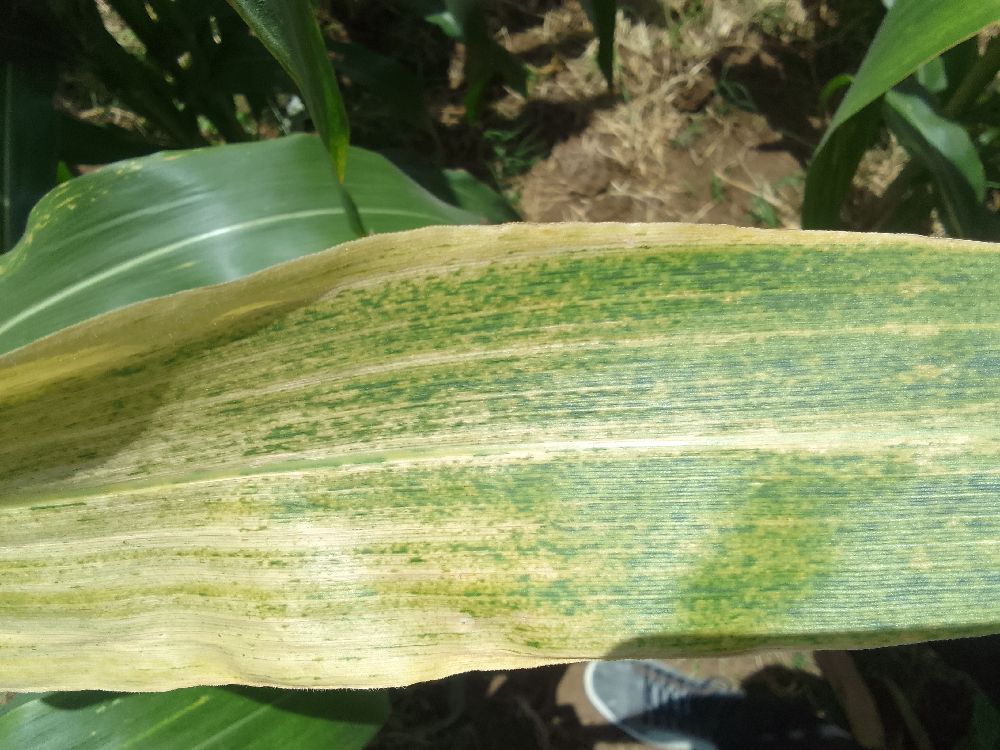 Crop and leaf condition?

maize, maize lethal necrosis
